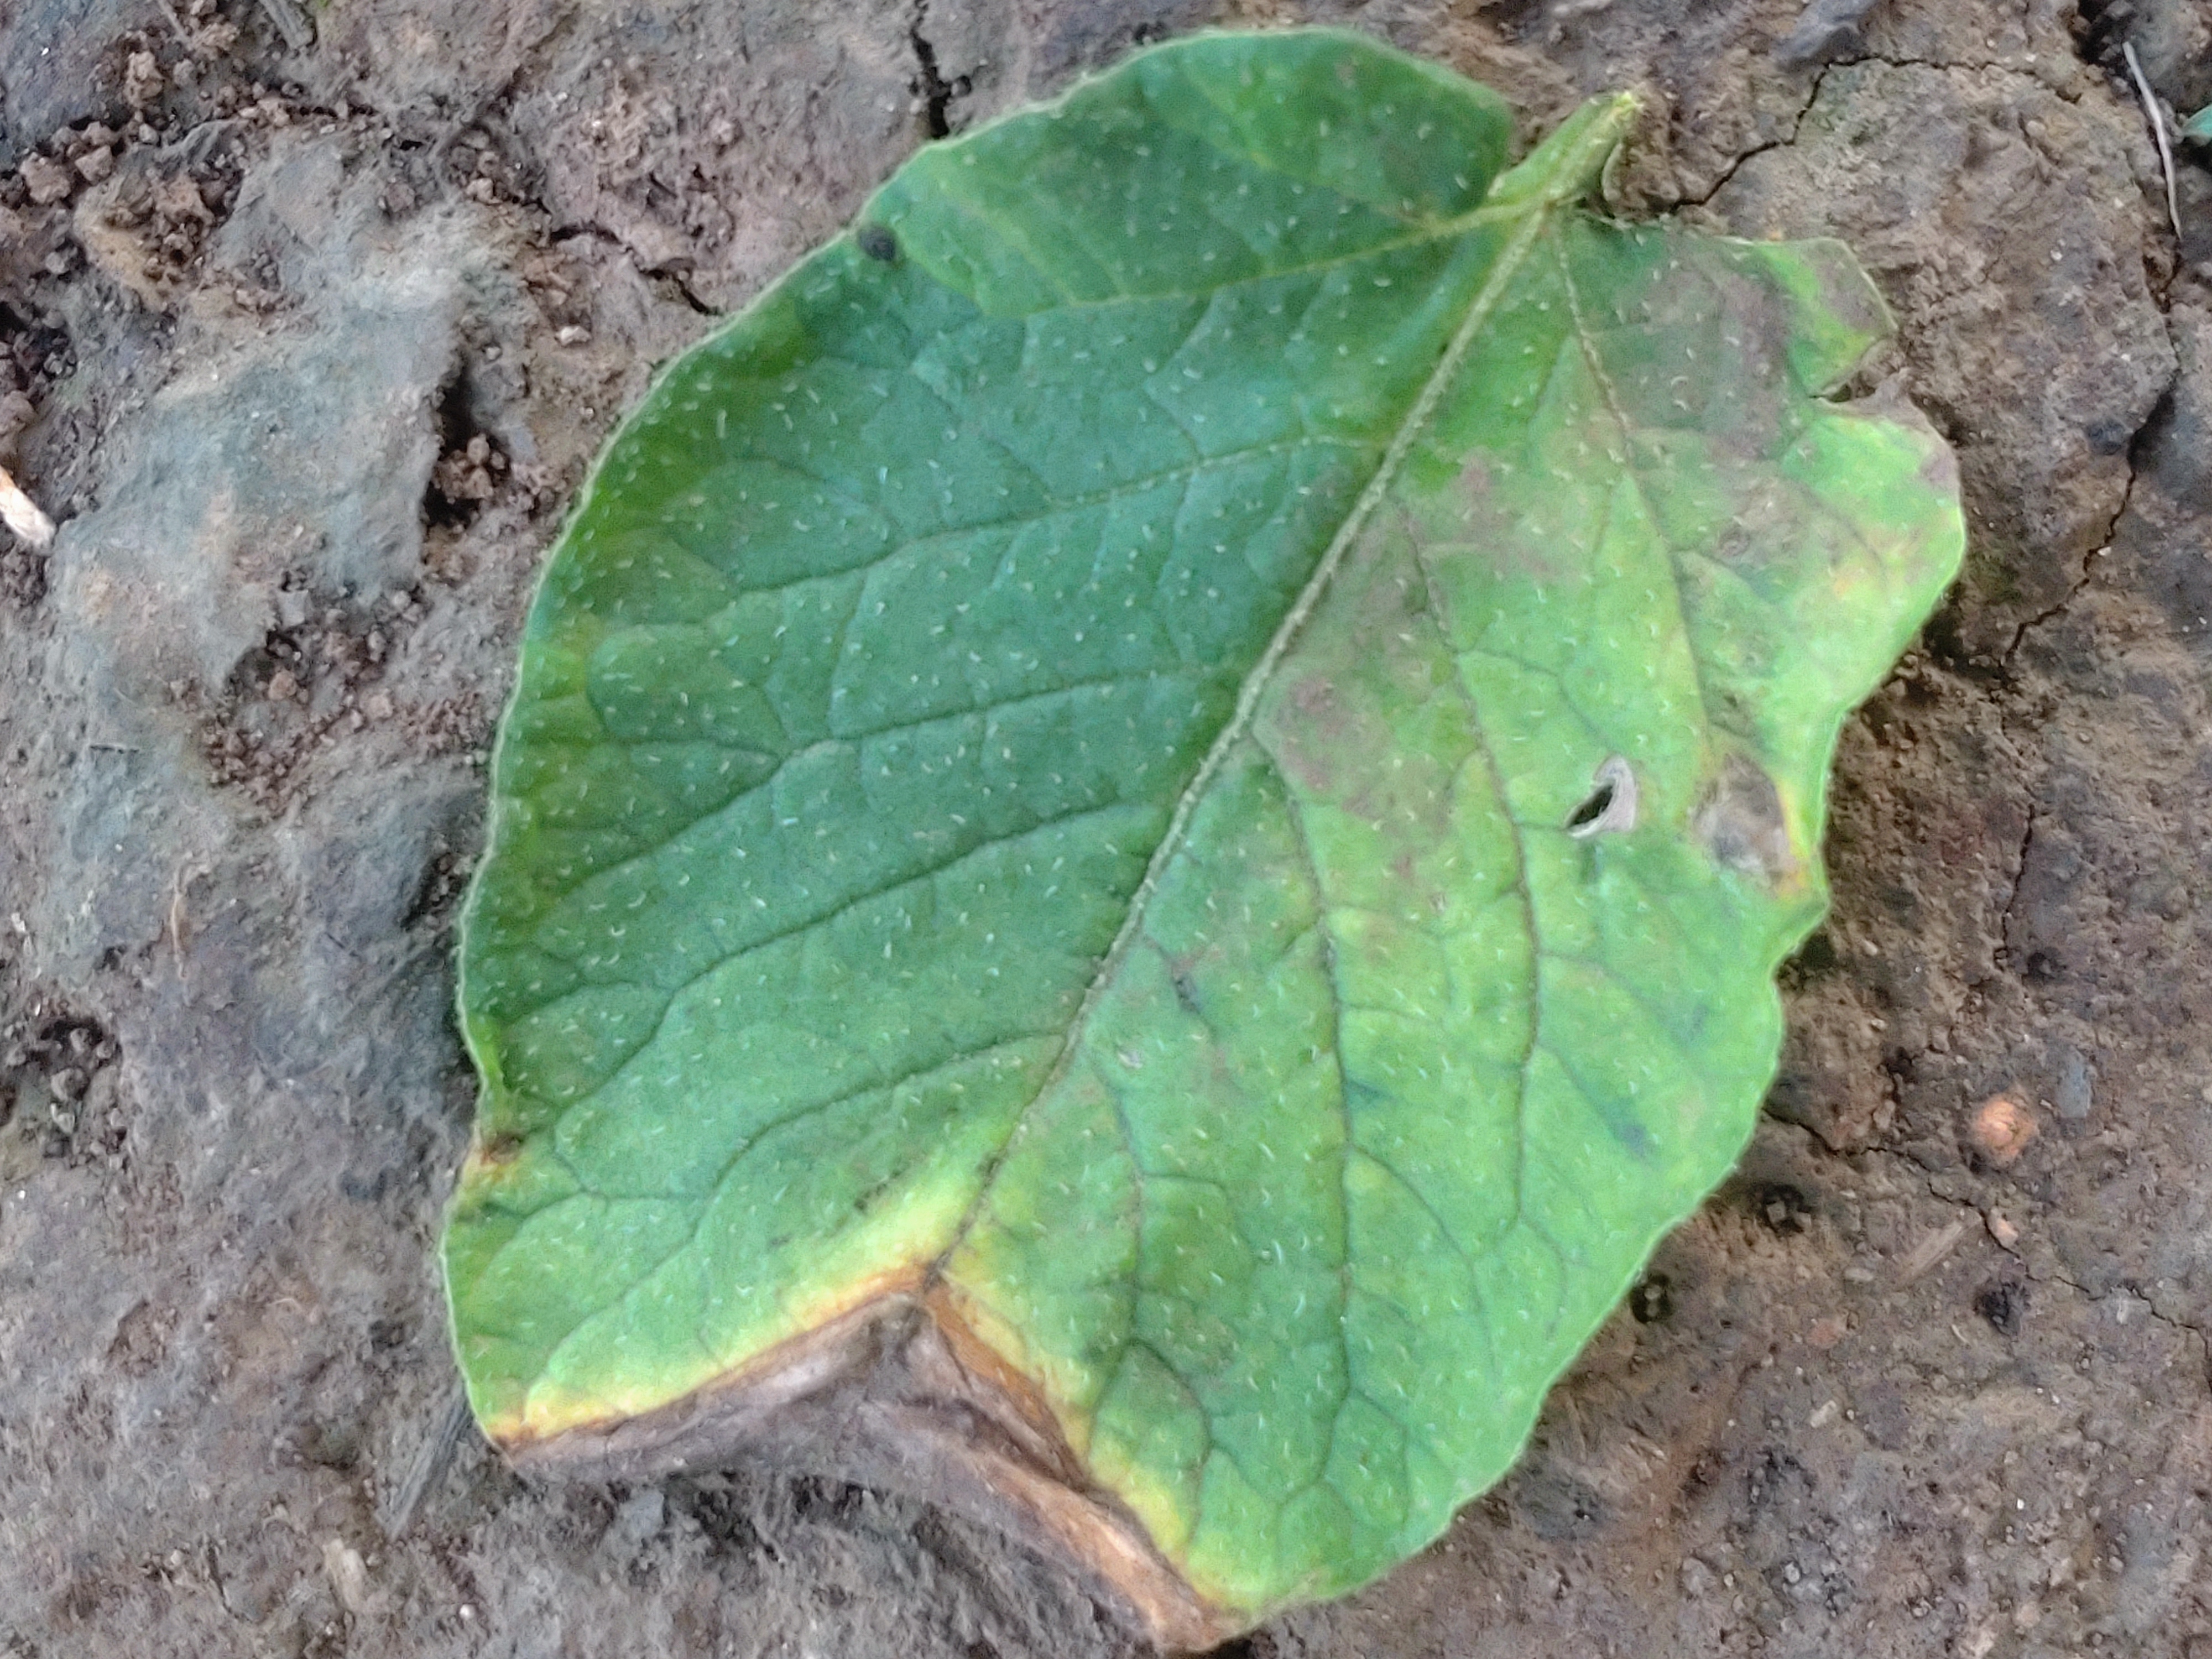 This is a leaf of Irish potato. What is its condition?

early blight
